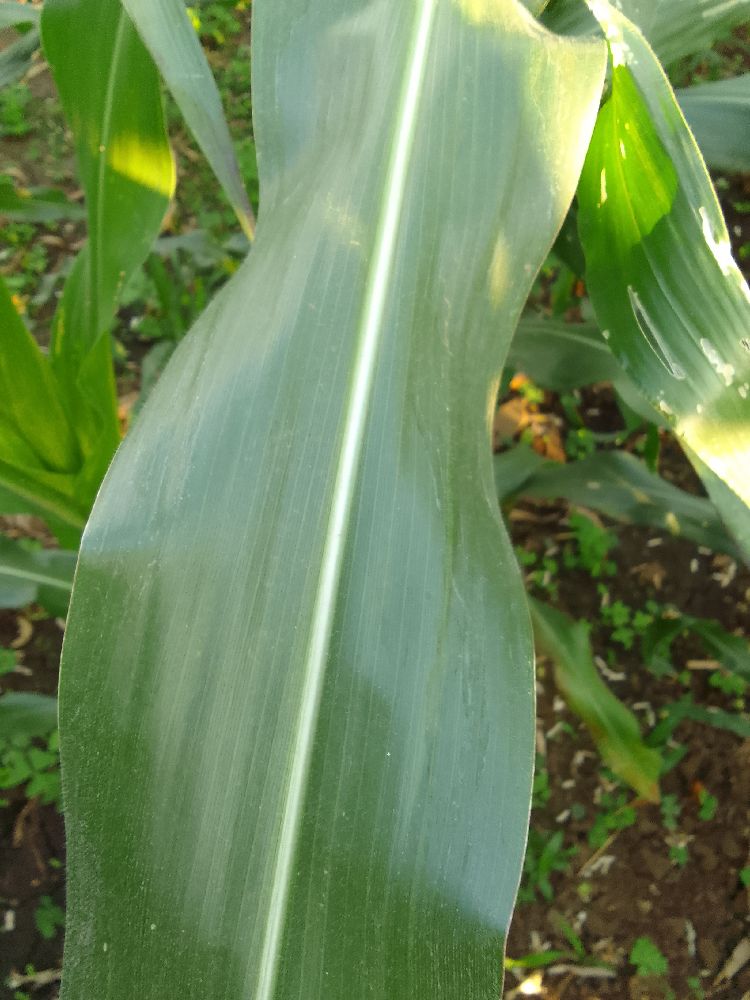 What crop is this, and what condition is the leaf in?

maize, healthy
